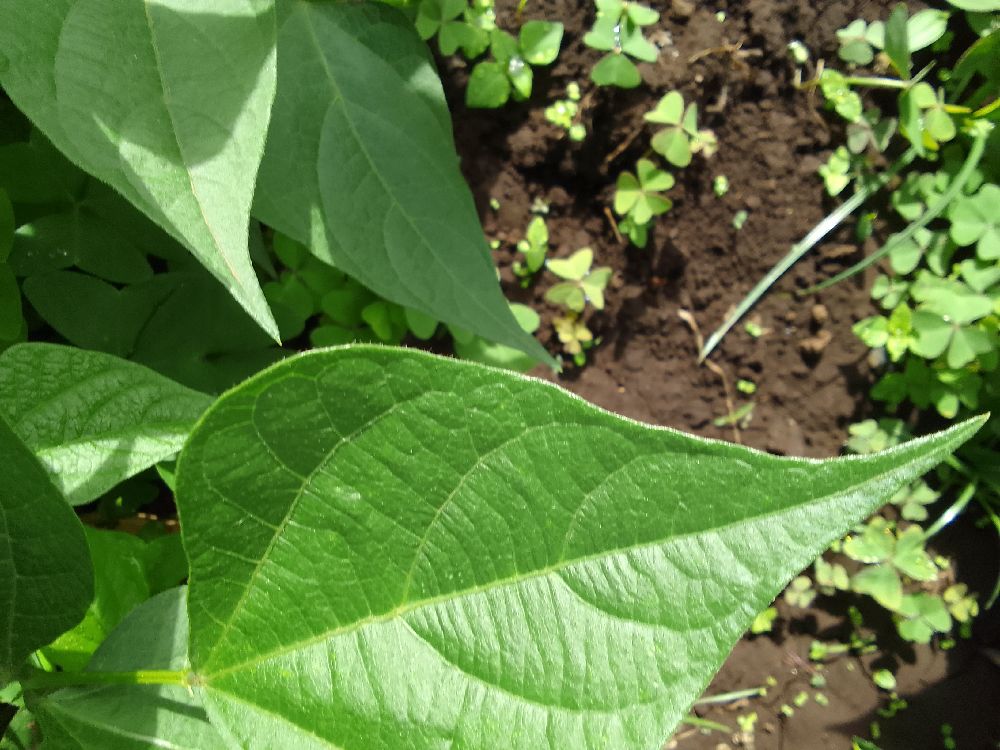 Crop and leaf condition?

common bean, healthy
